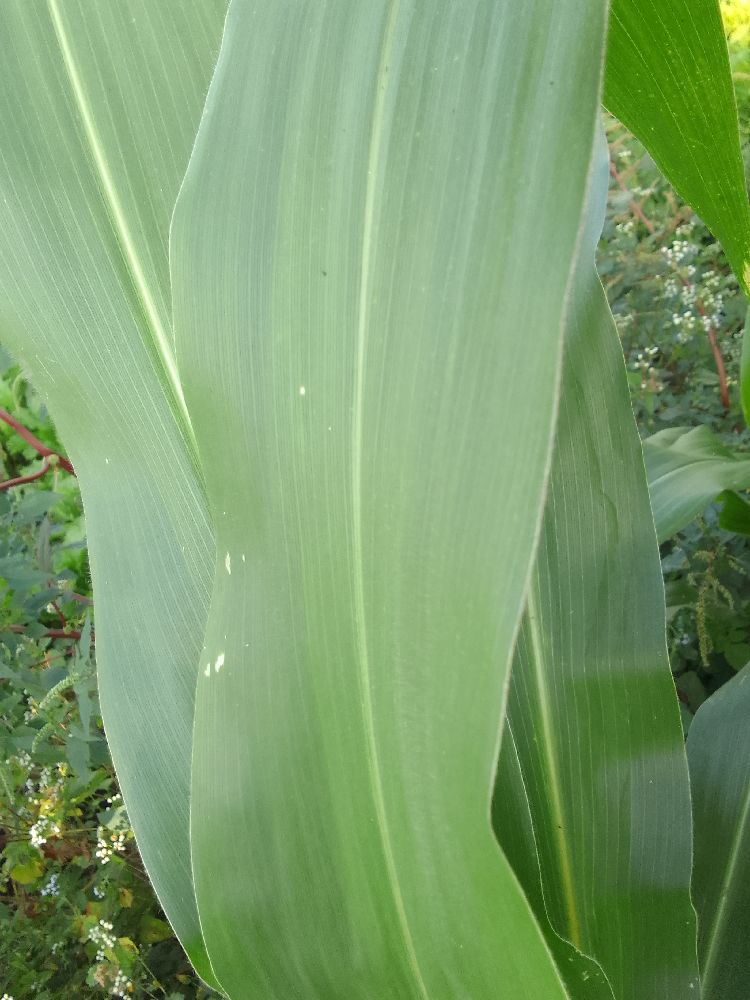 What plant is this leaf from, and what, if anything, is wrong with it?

maize, healthy
